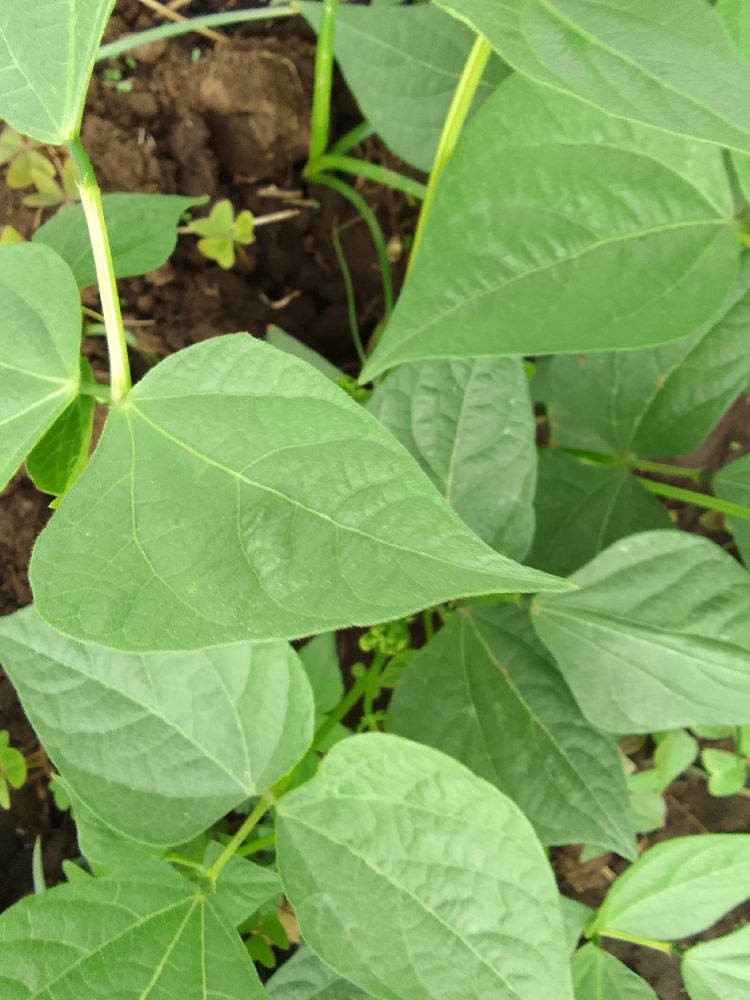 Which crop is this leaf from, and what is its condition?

common bean, healthy
